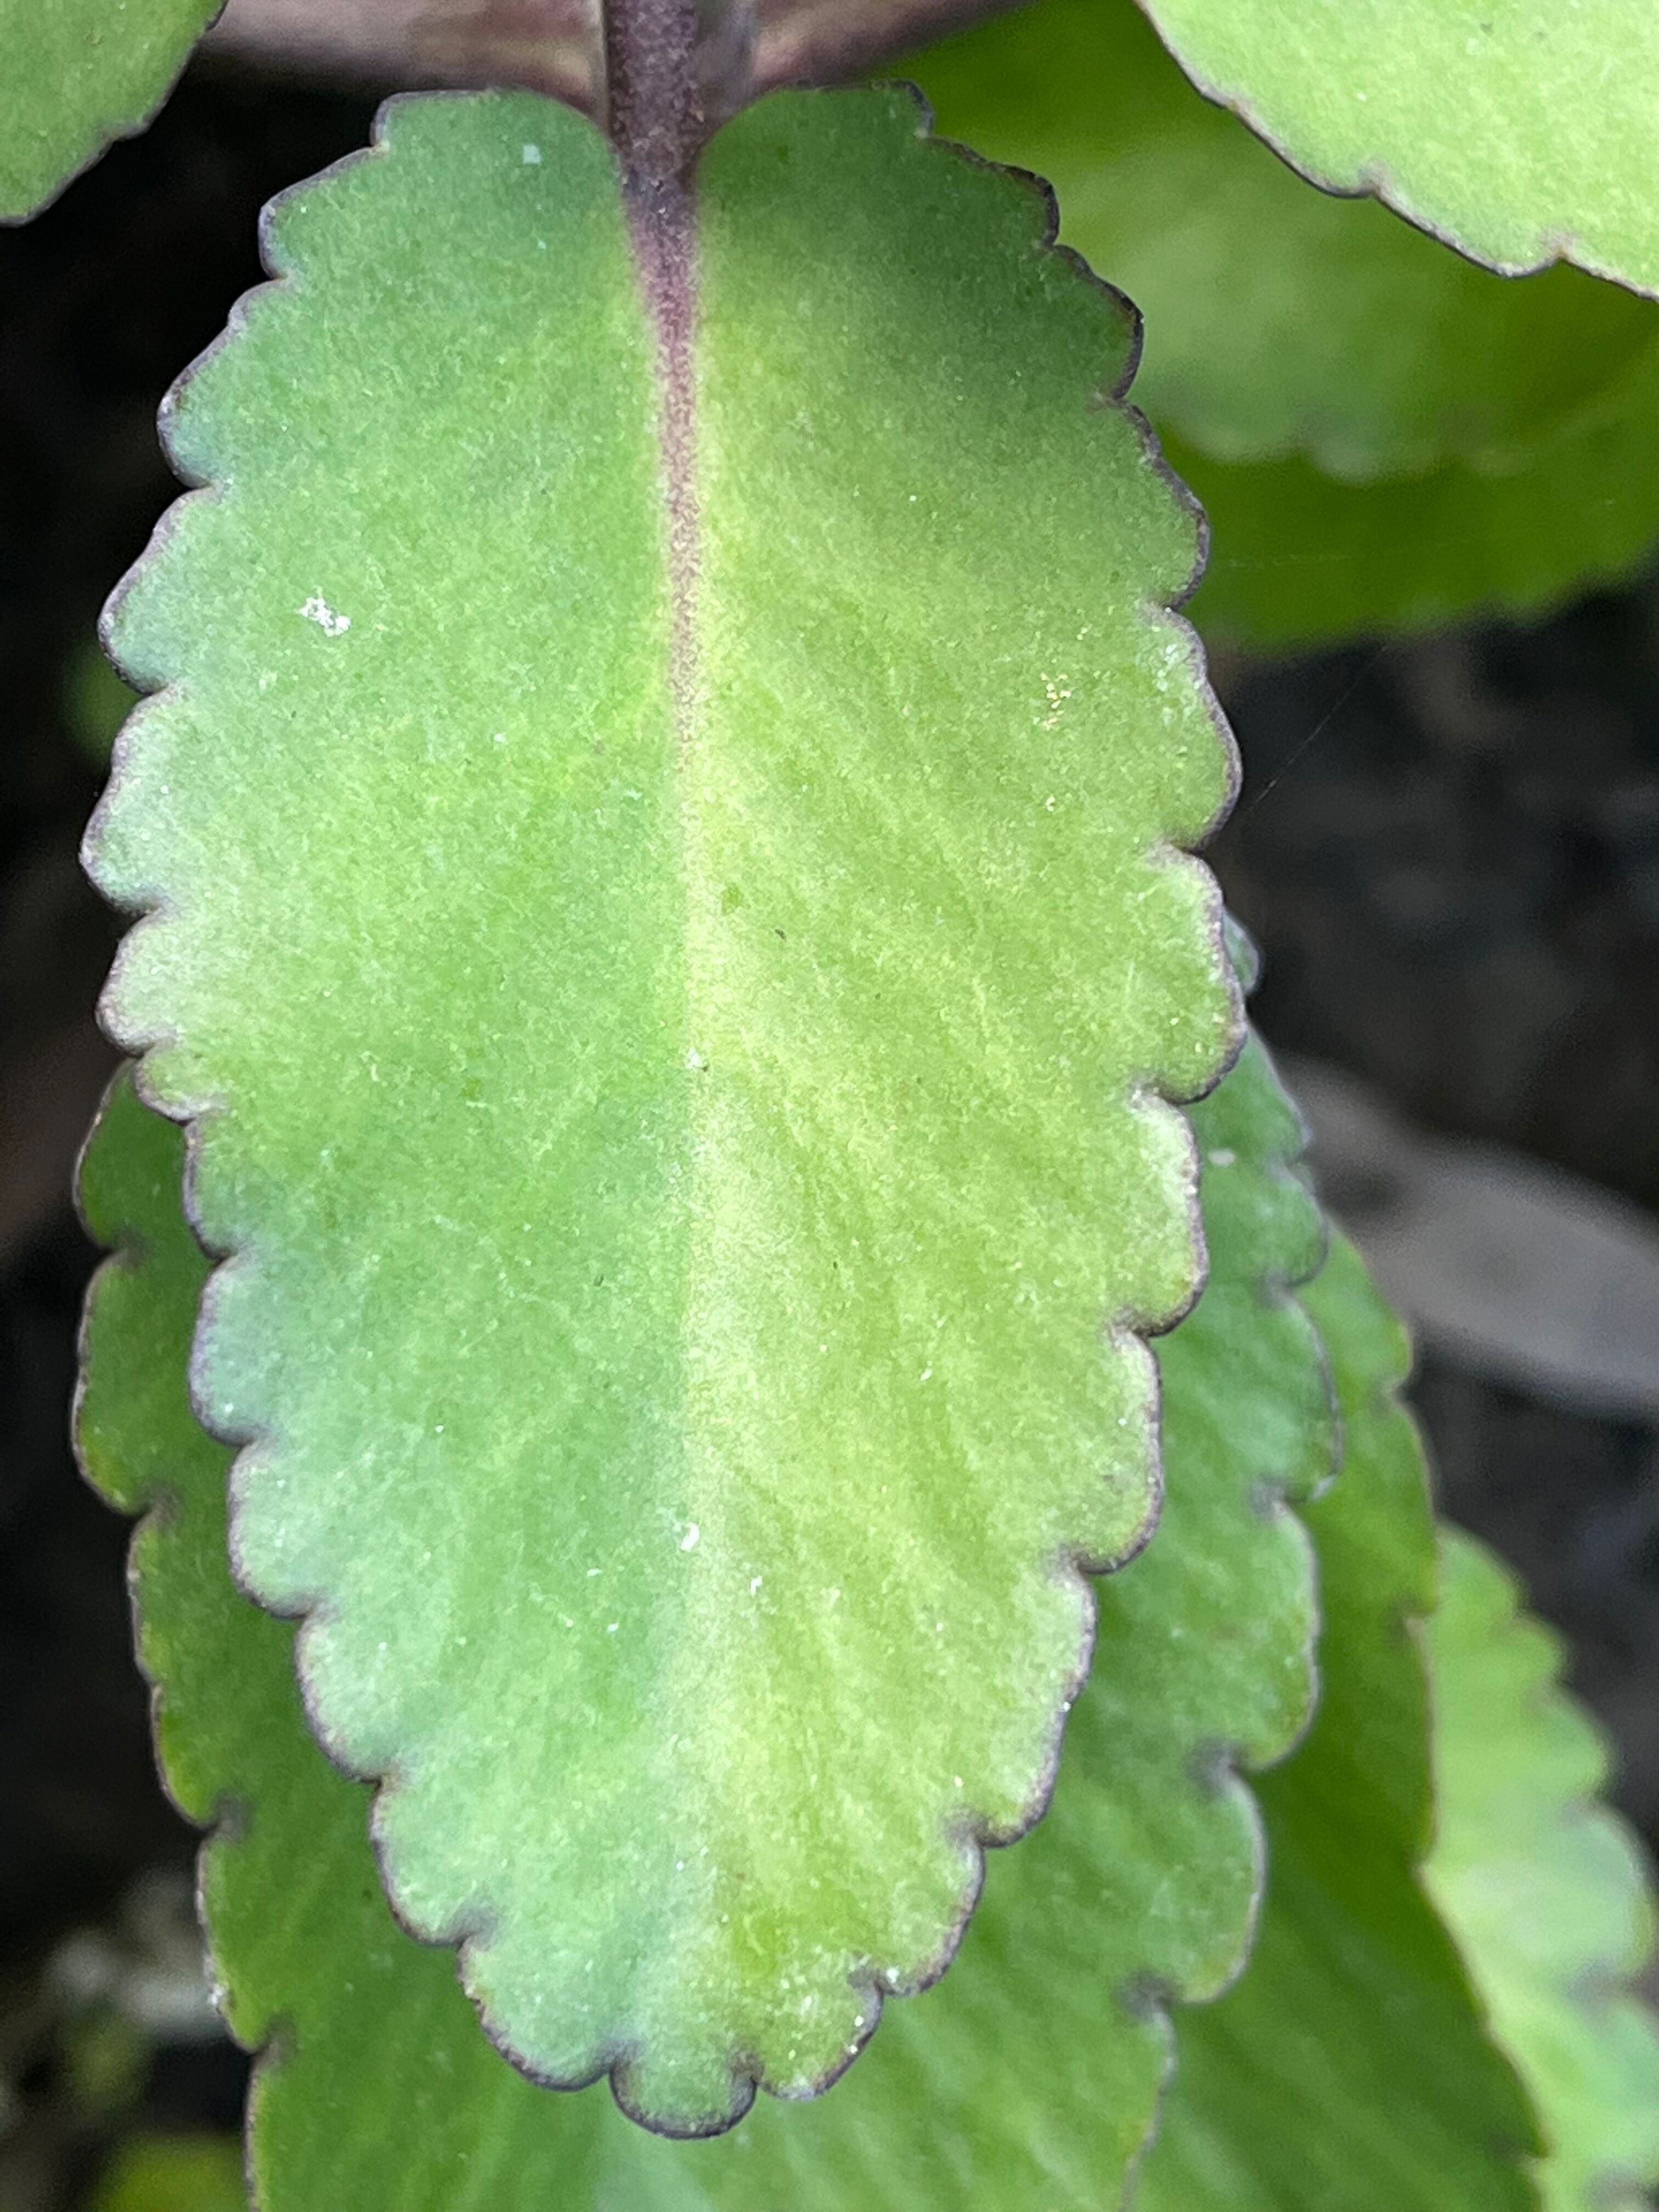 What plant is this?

pathorkuci
